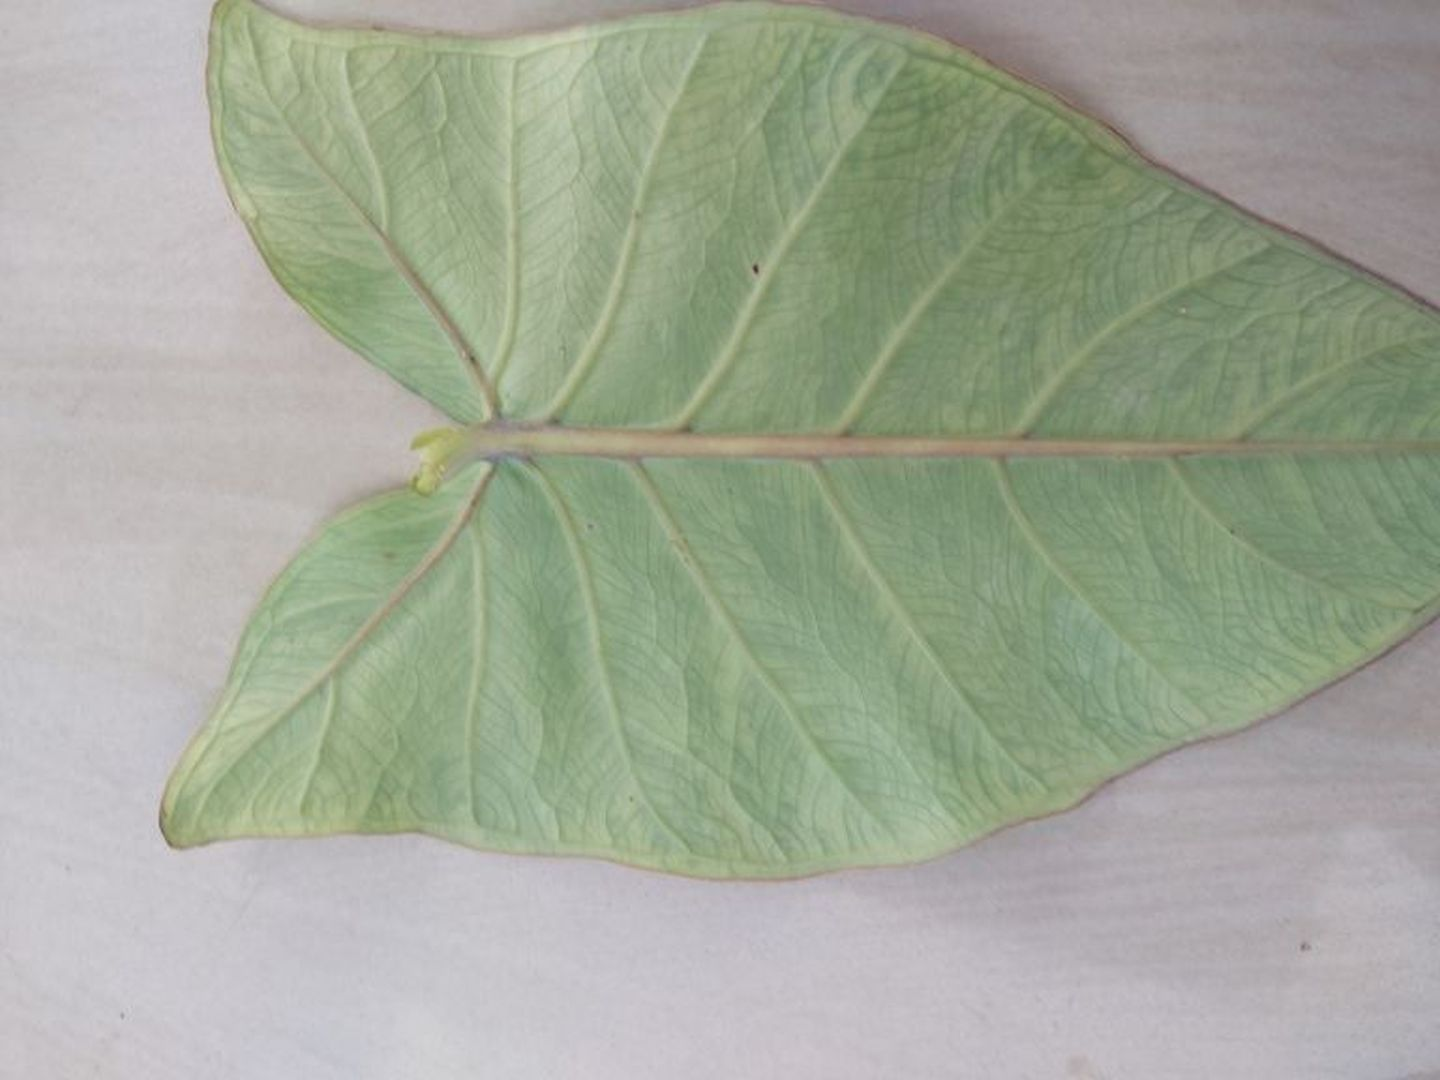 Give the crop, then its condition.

taro, mosaic
